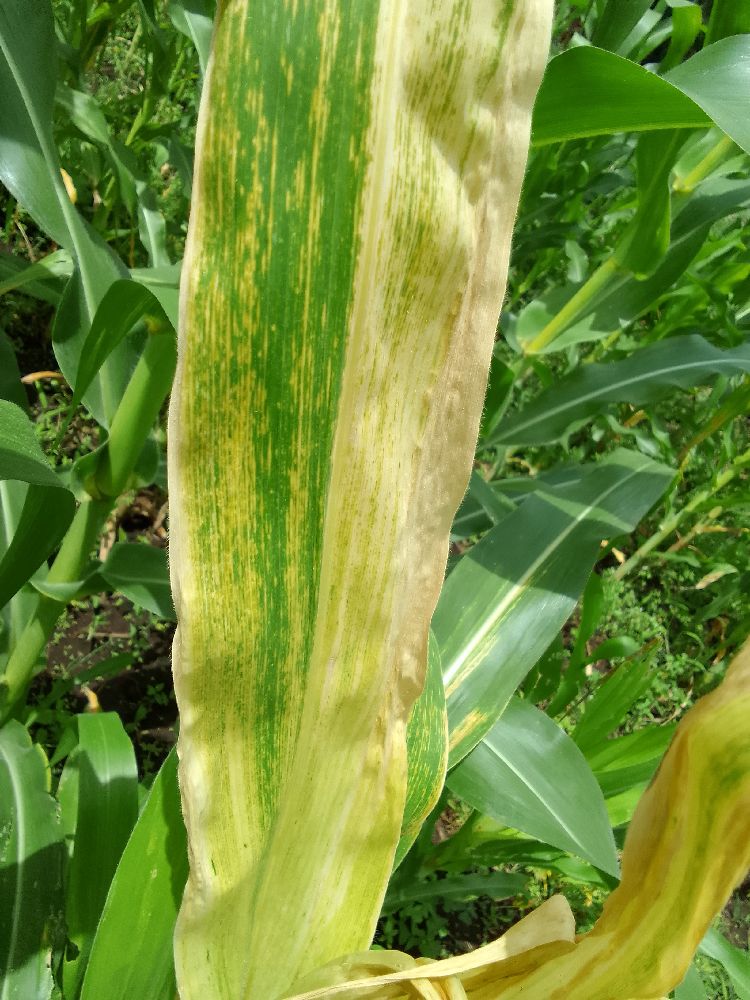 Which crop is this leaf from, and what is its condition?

maize, maize lethal necrosis
